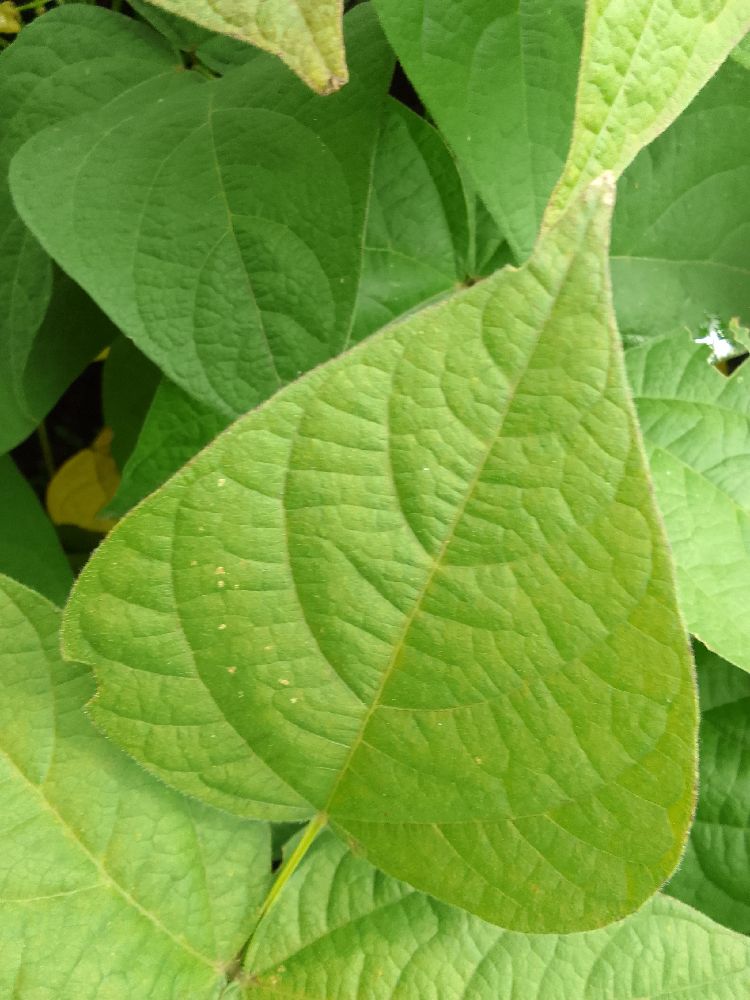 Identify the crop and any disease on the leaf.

common bean, healthy
